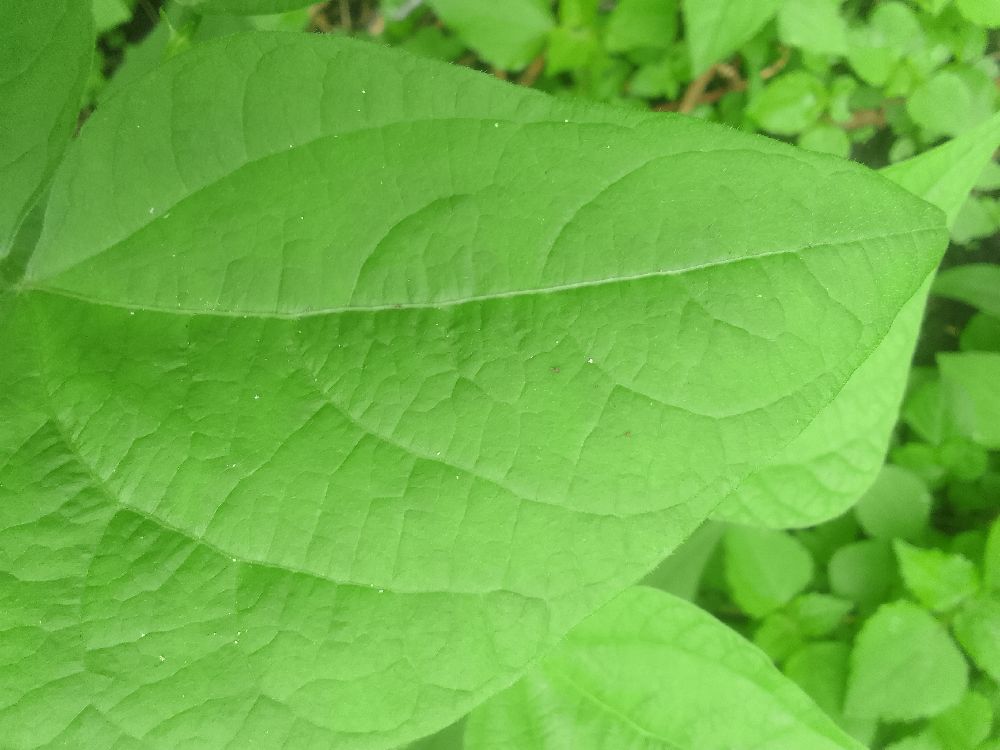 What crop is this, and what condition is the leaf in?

common bean, healthy
